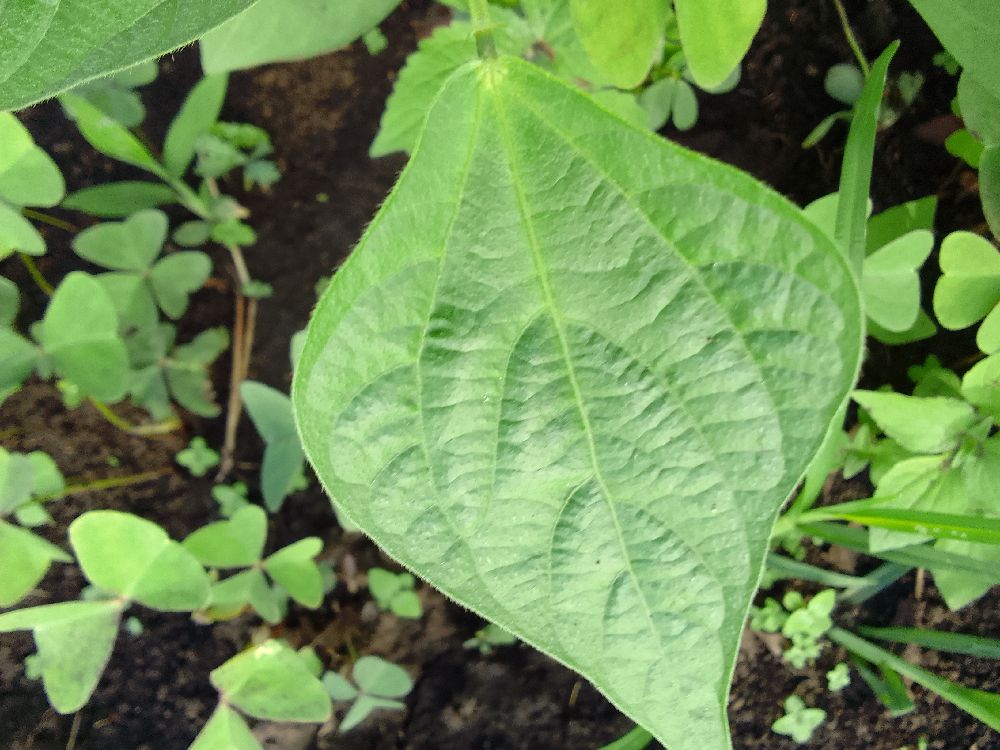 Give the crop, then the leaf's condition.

common bean, healthy
